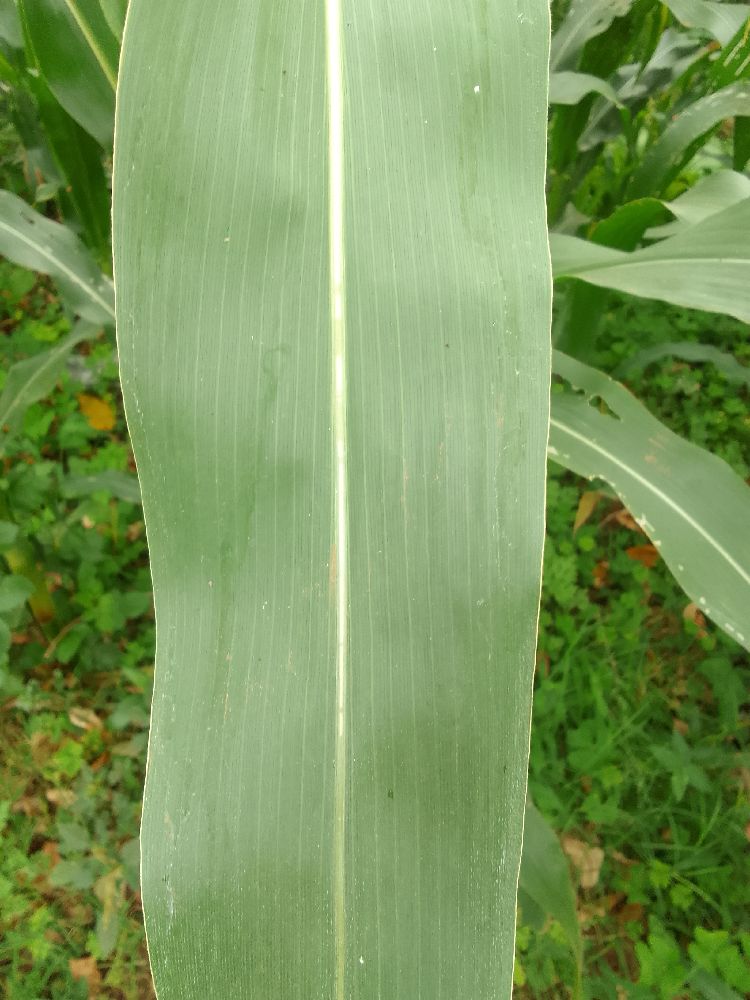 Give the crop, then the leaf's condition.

maize, healthy
